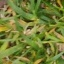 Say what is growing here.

grass
